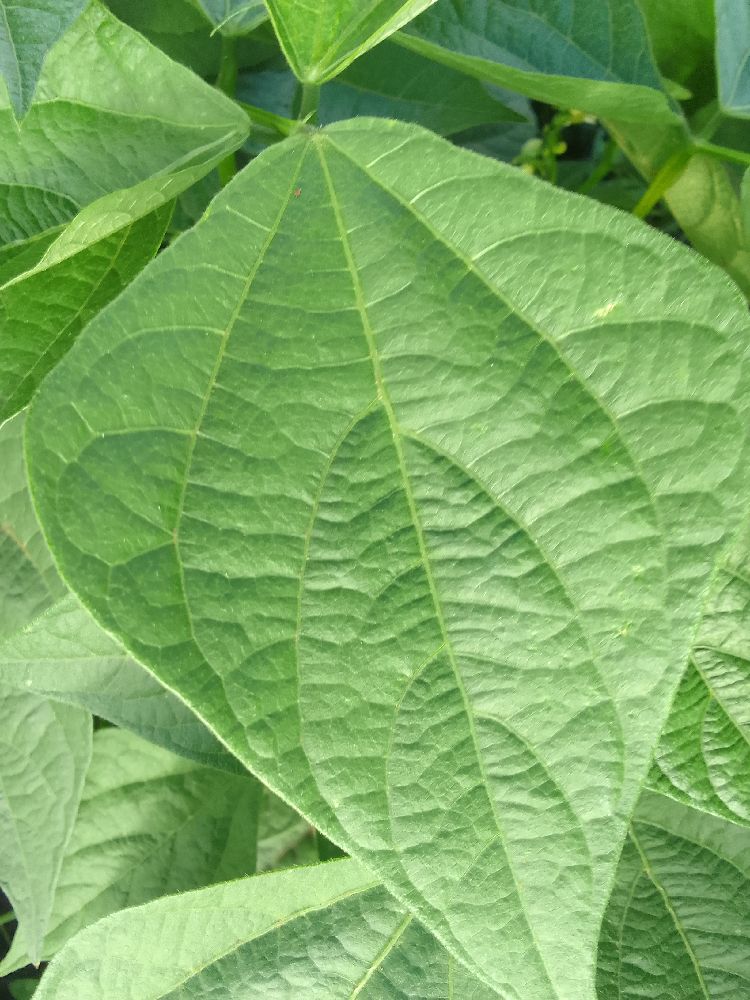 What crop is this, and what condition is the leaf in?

common bean, healthy
